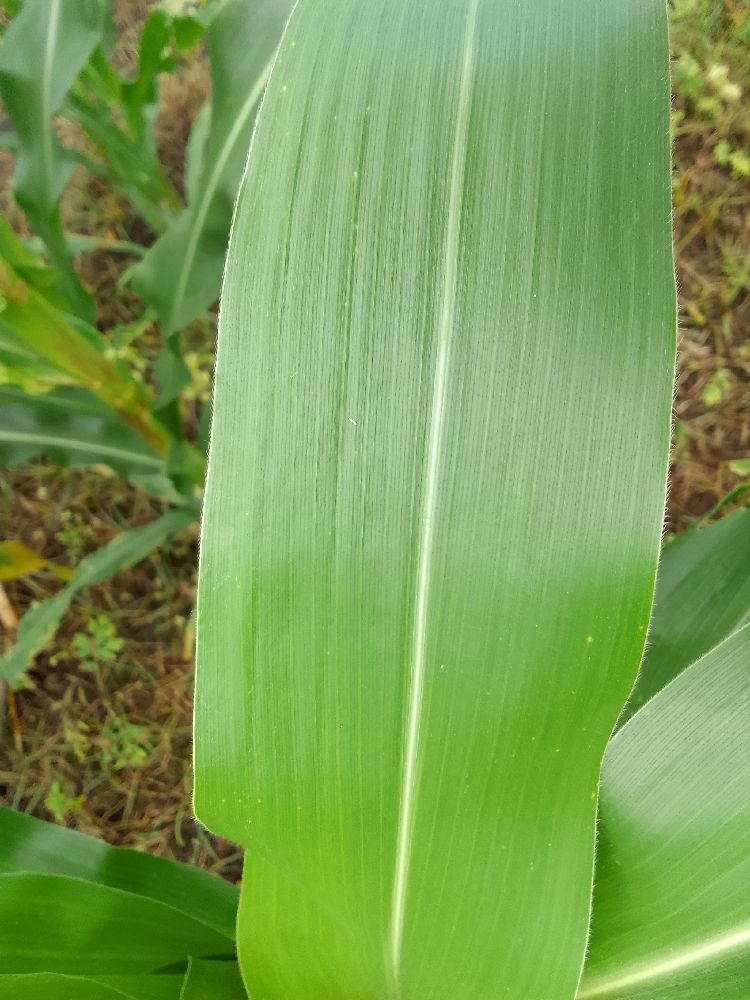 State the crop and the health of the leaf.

maize, healthy
